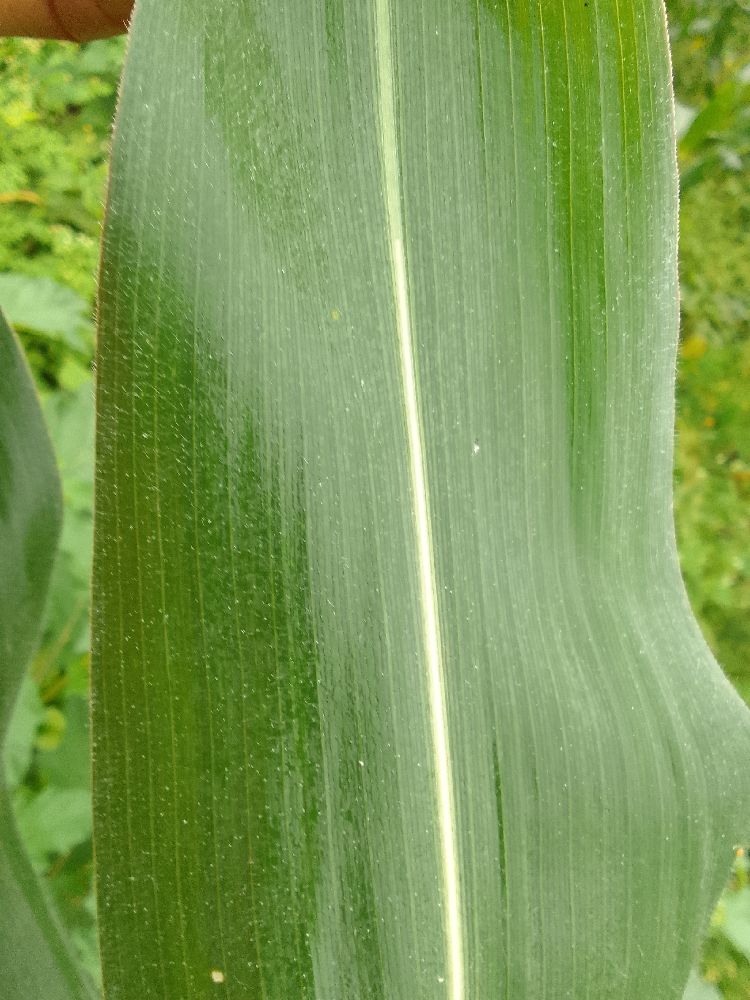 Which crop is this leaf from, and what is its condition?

maize, healthy
